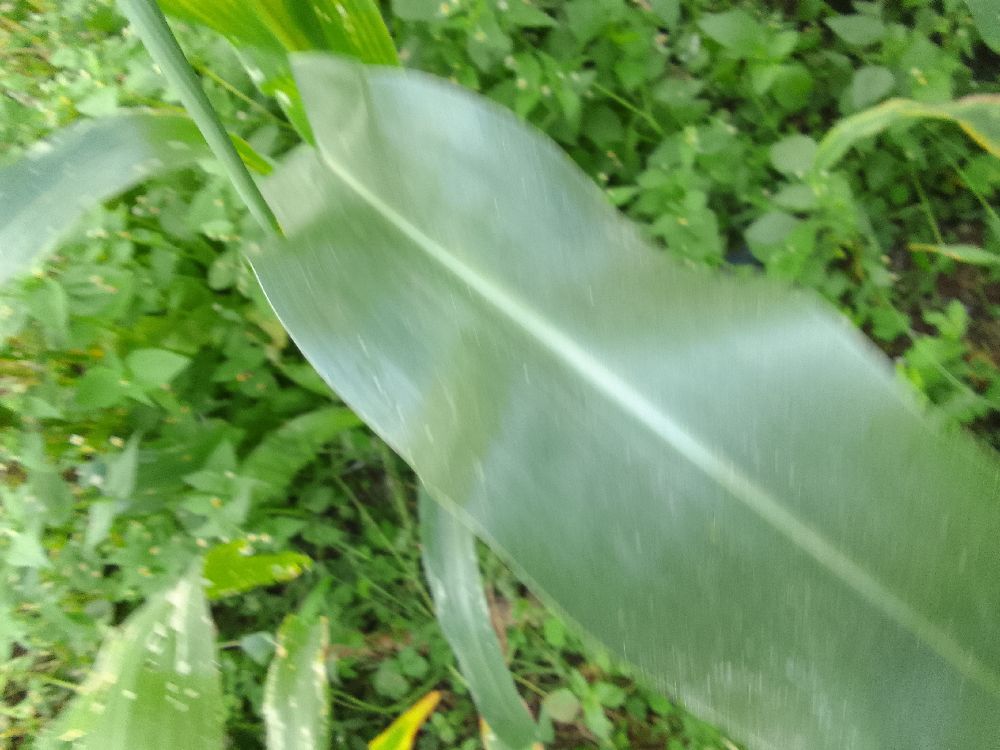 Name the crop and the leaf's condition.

maize, healthy
